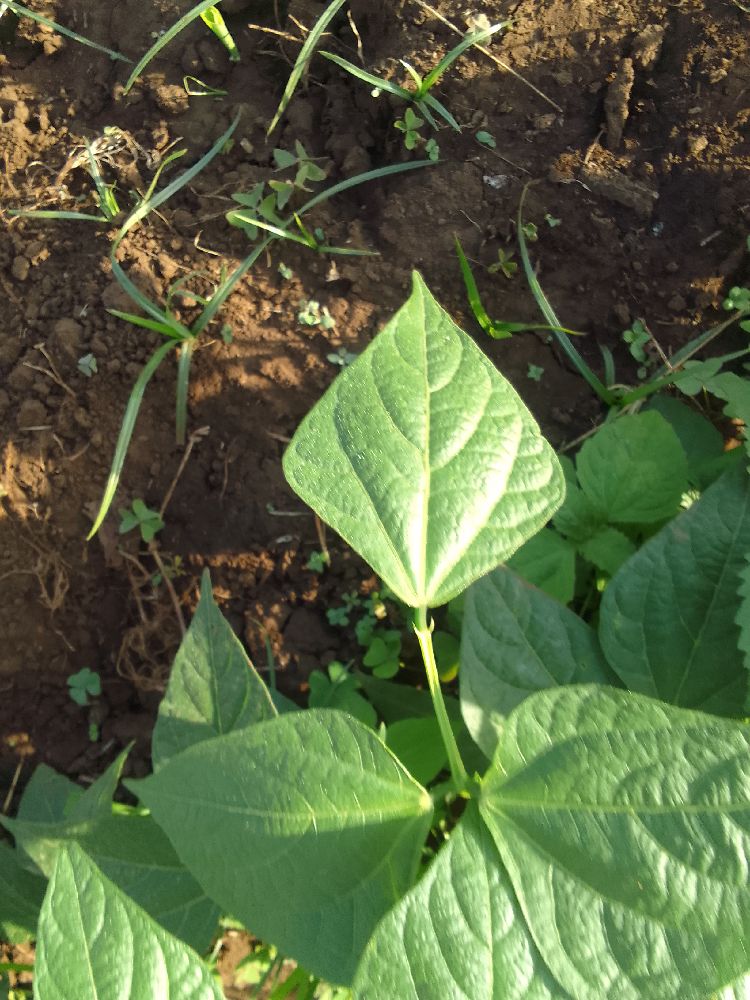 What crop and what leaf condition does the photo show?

common bean, healthy
